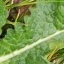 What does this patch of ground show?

structured weed
